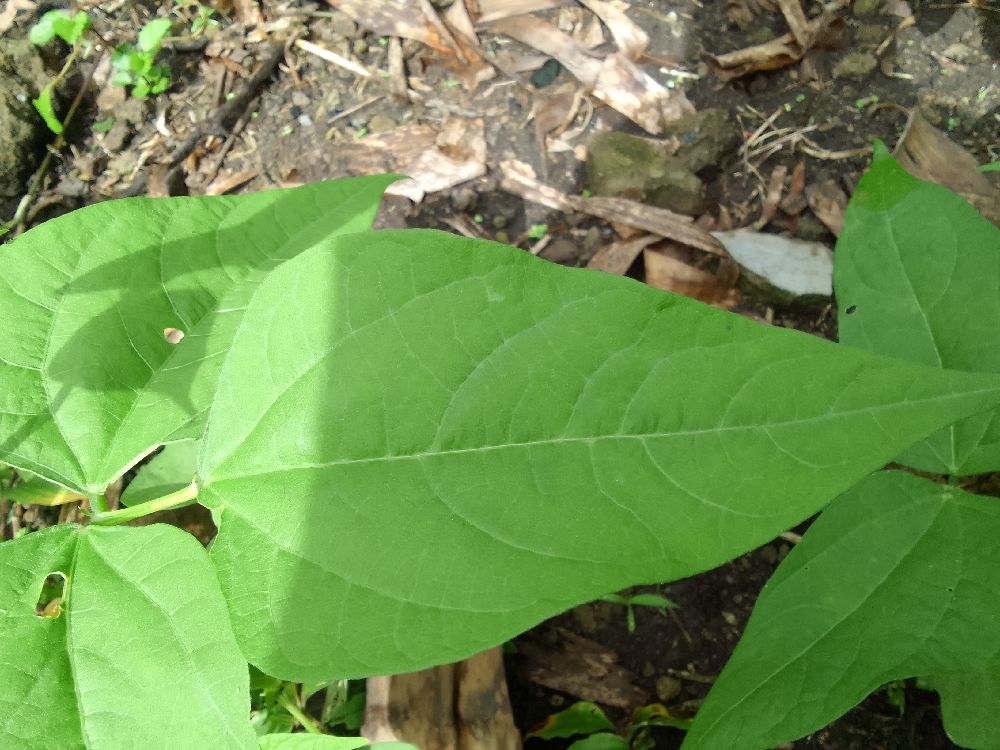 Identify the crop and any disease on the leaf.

common bean, healthy
